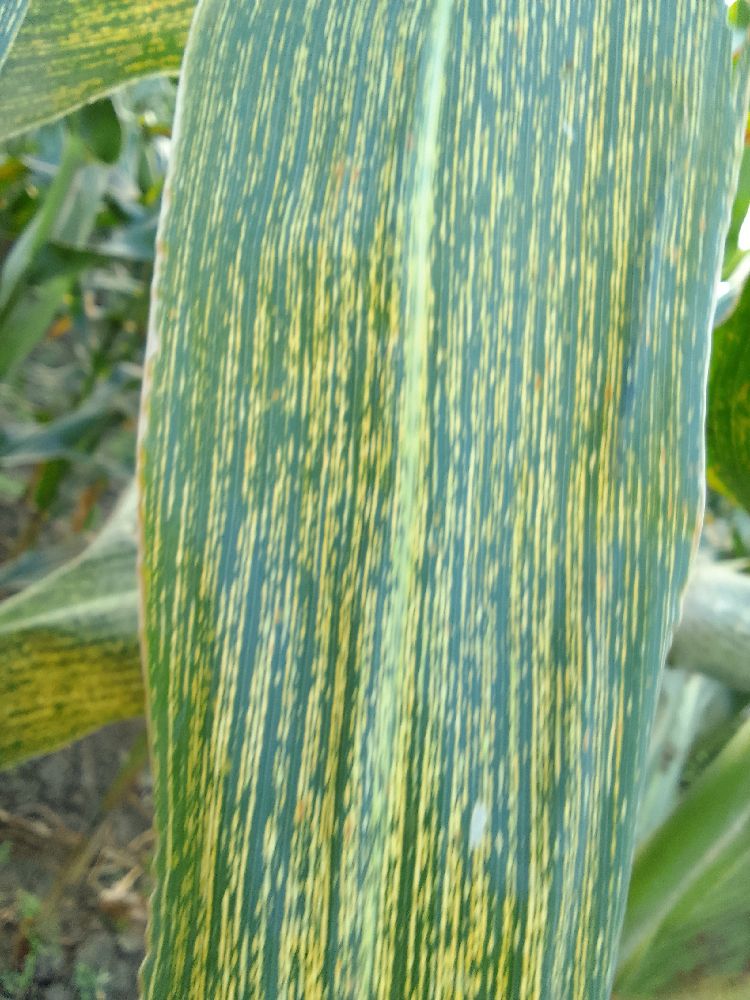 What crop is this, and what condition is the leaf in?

maize, maize streak virus
